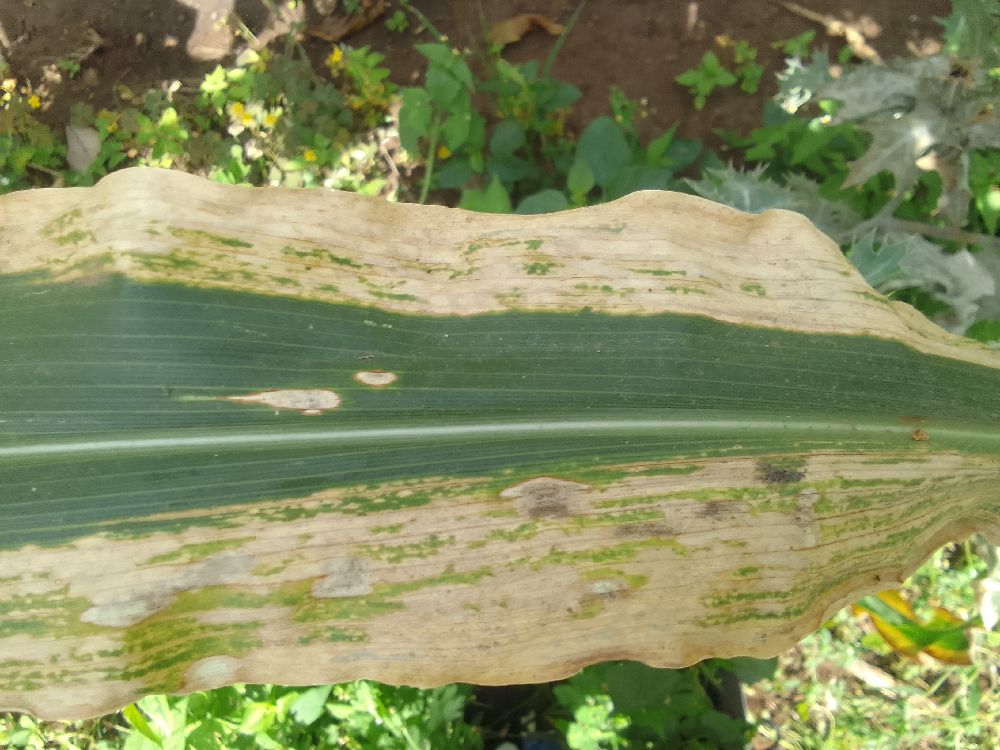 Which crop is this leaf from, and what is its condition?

maize, maize lethal necrosis
